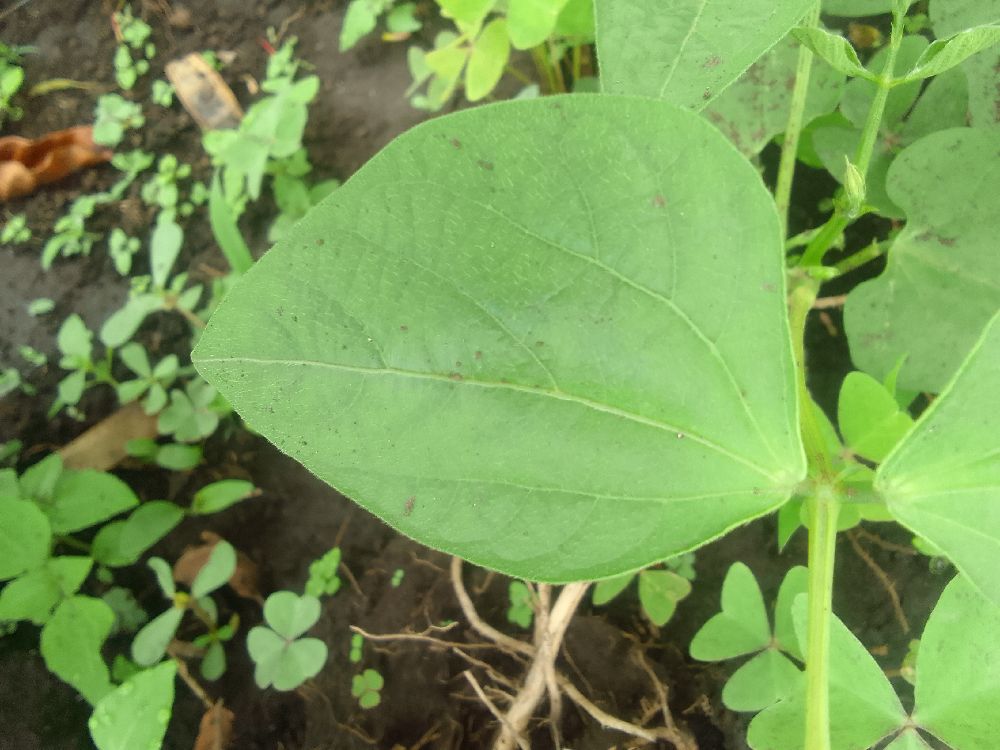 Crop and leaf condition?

common bean, healthy
